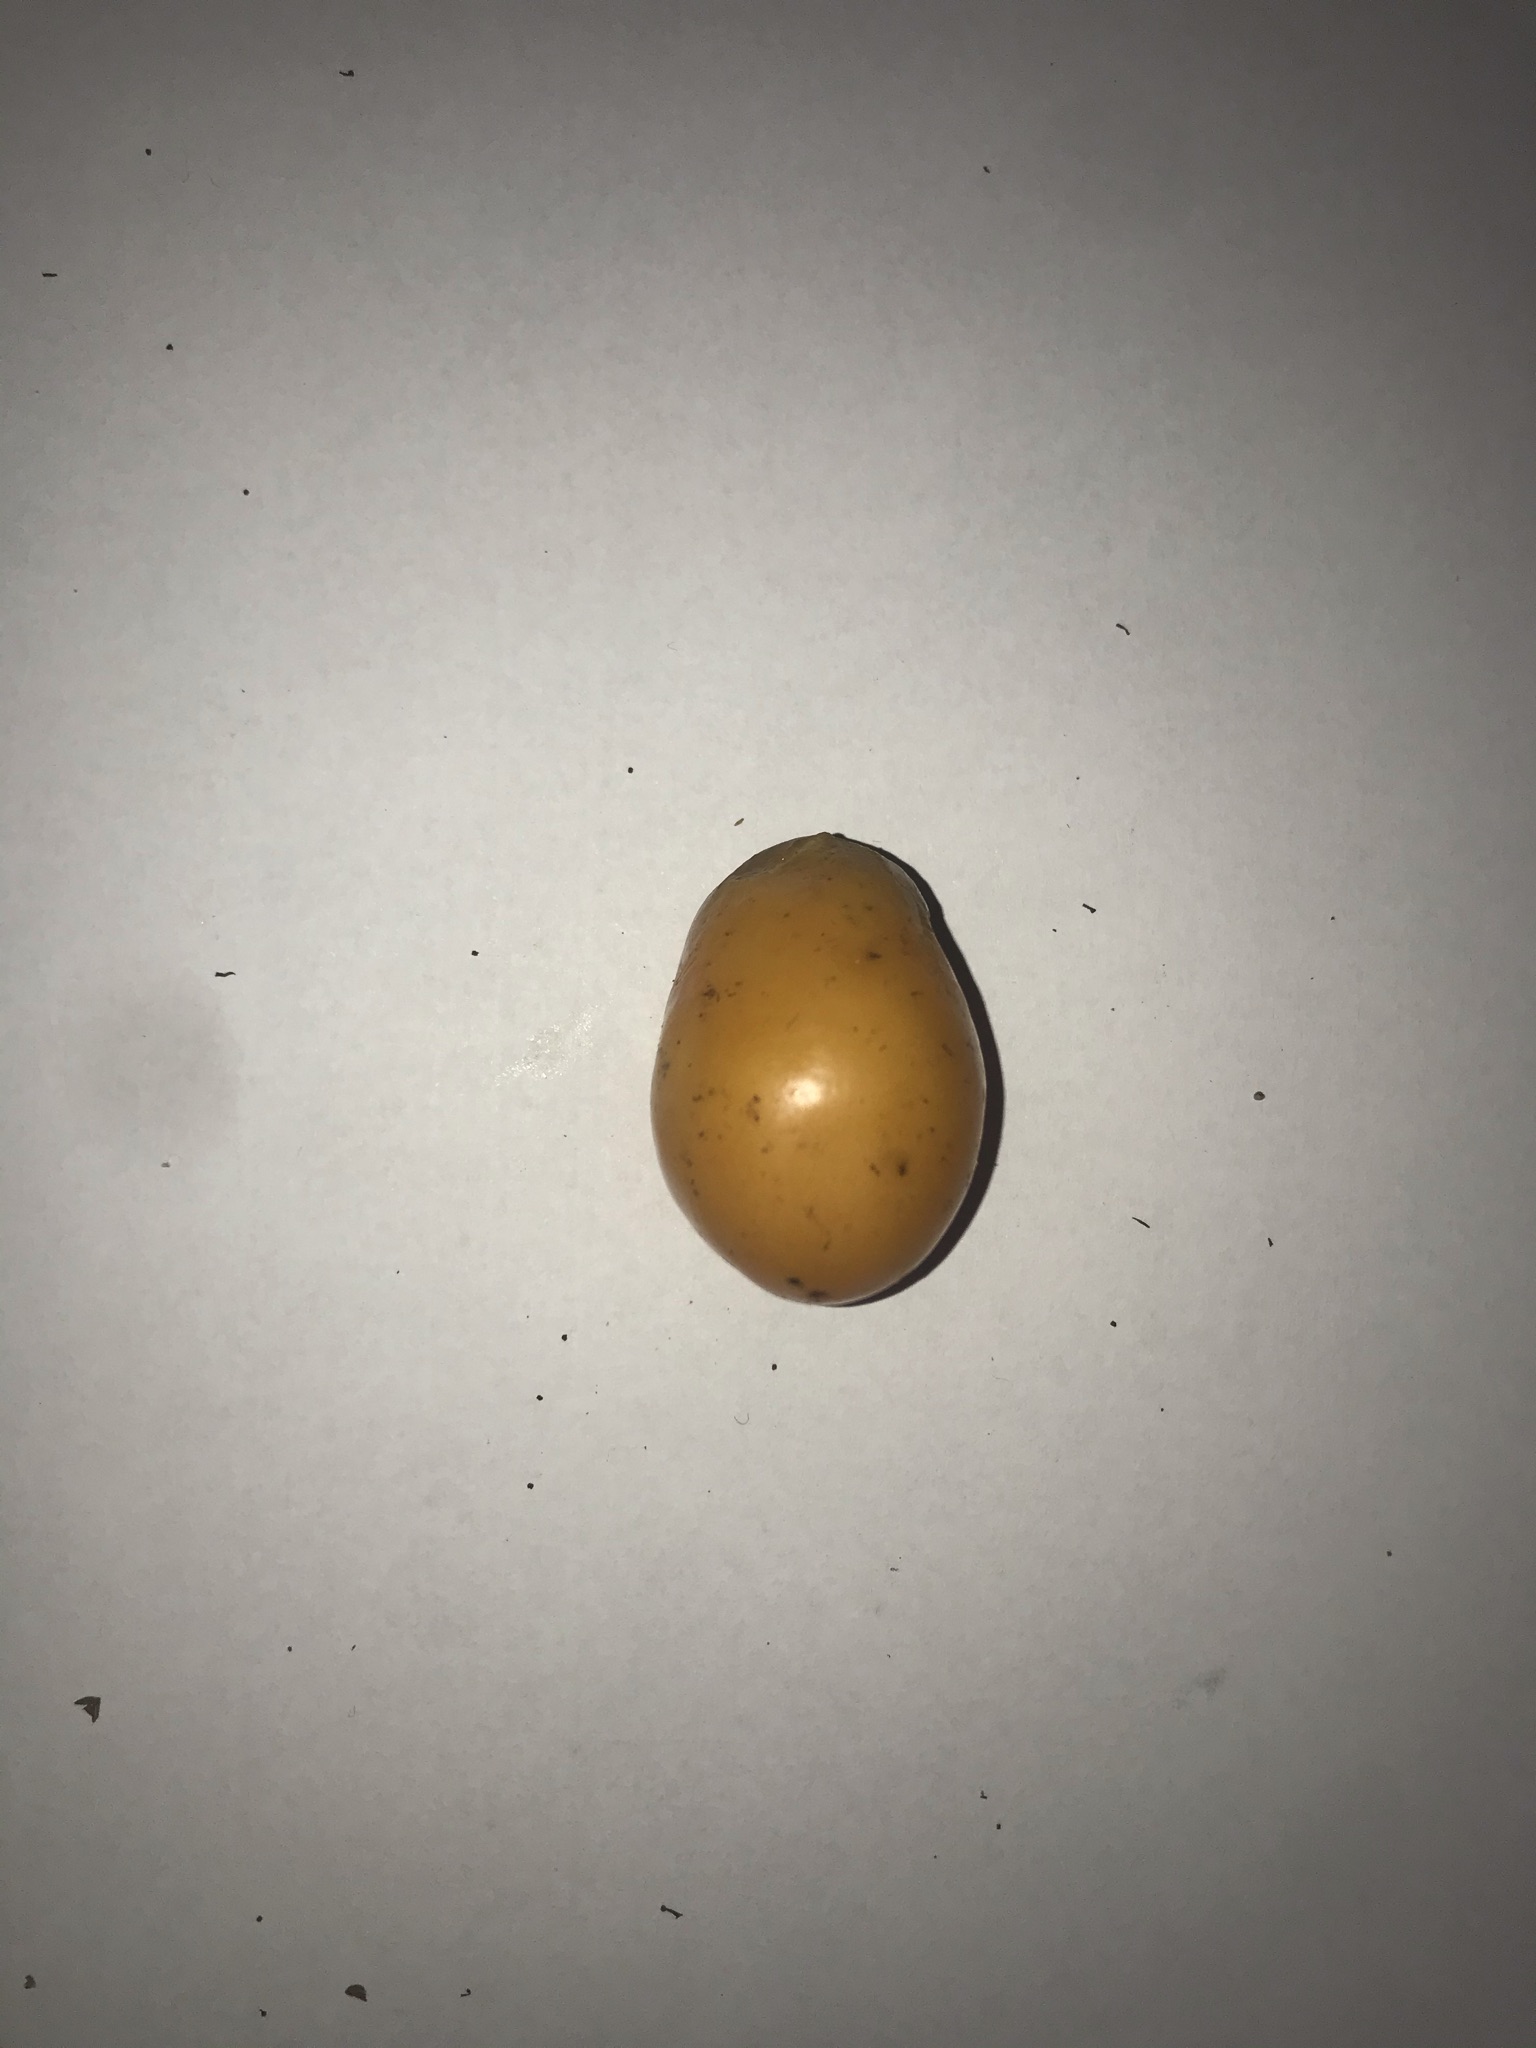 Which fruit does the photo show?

siriguela
